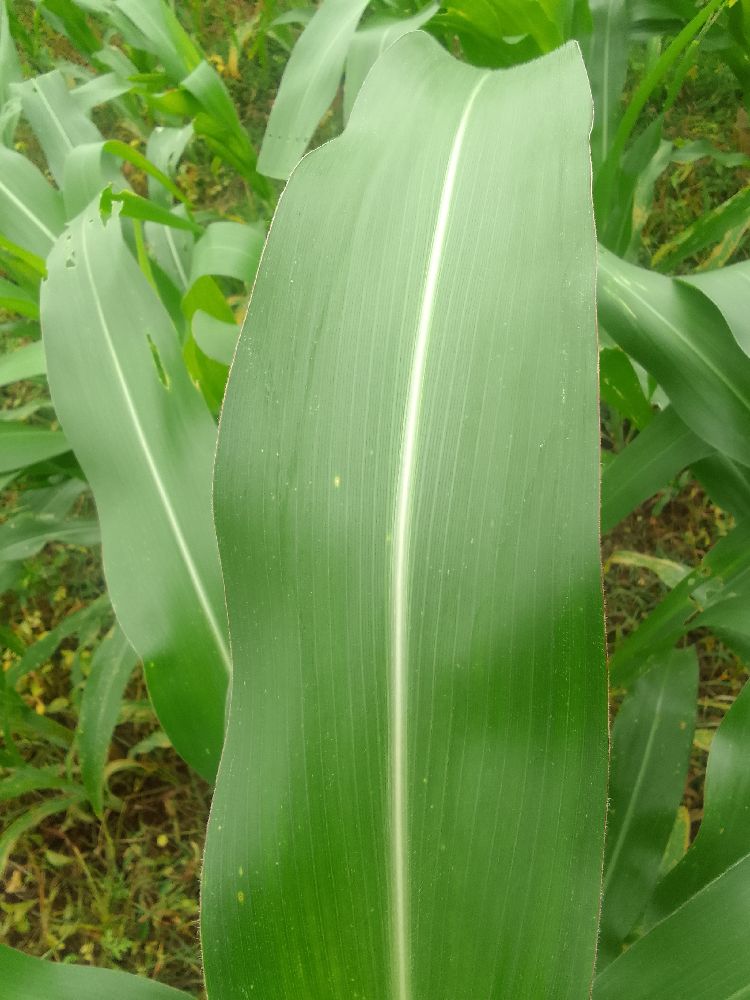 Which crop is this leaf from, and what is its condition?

maize, healthy
